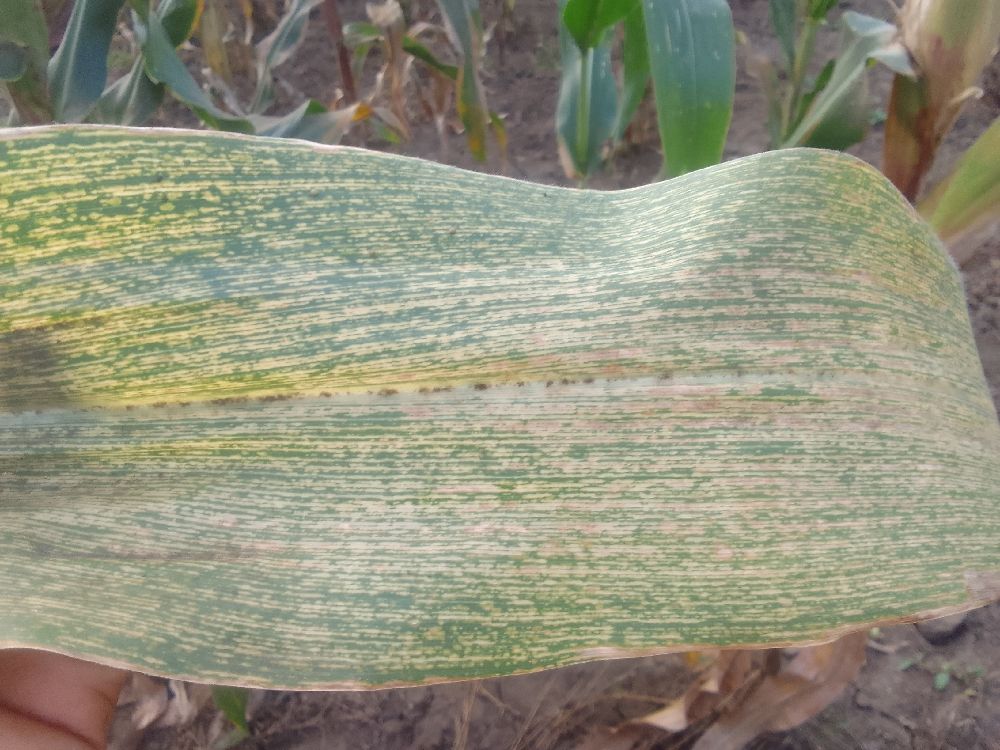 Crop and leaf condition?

maize, maize streak virus
